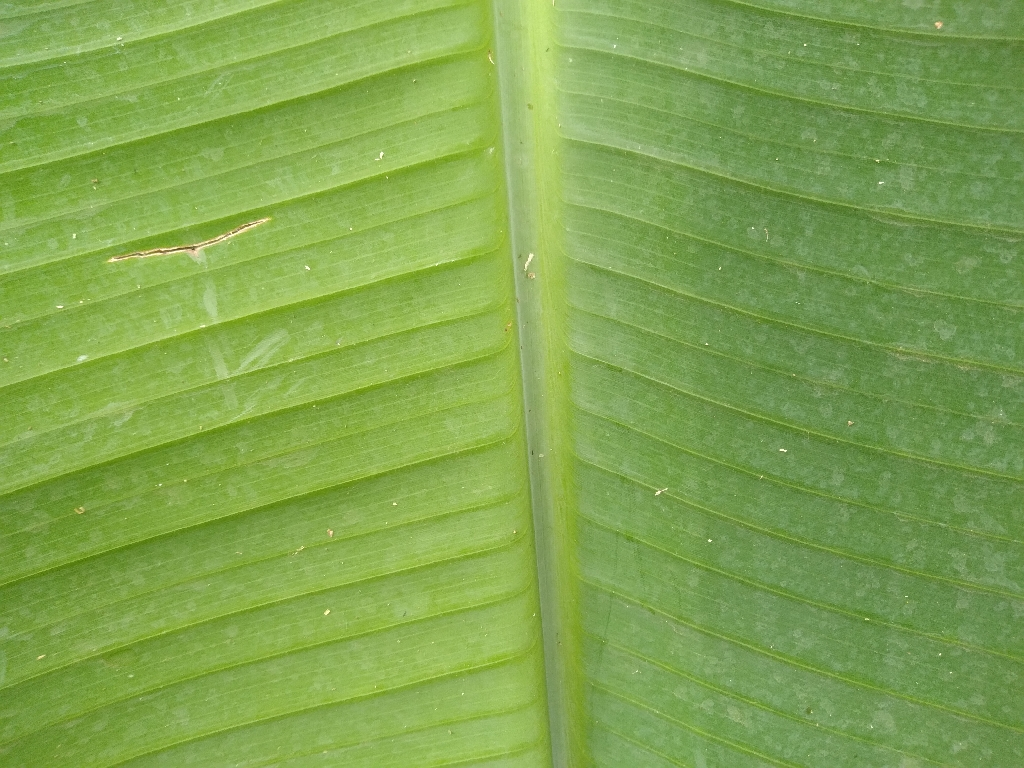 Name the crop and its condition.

banana, healthy
